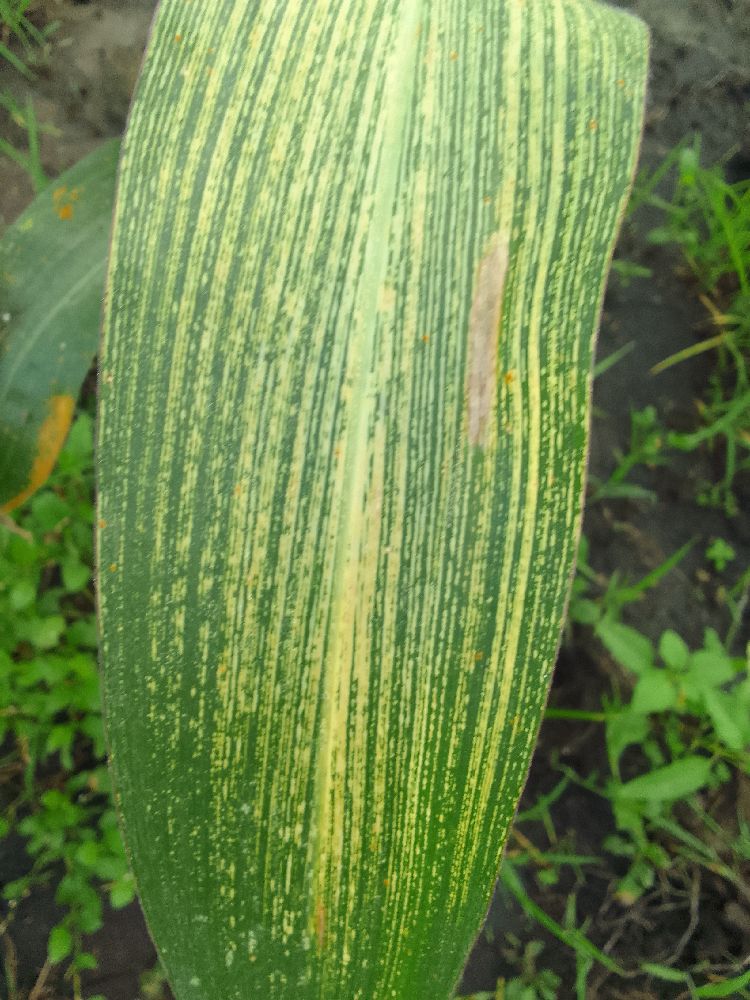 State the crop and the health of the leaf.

maize, maize streak virus
